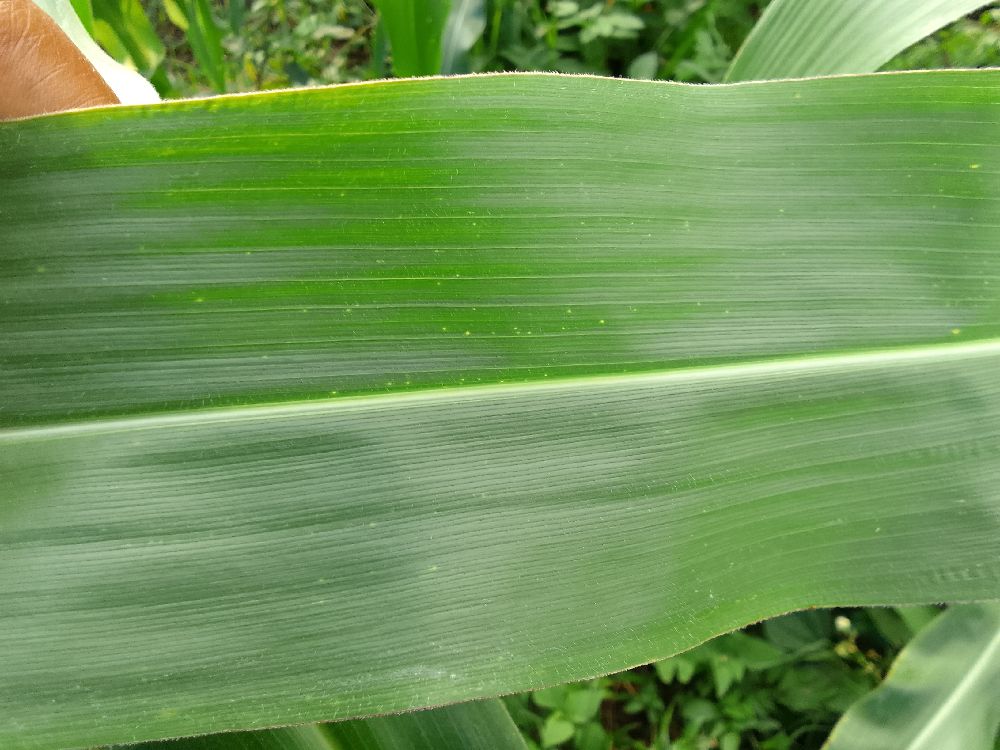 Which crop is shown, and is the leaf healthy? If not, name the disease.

maize, healthy
